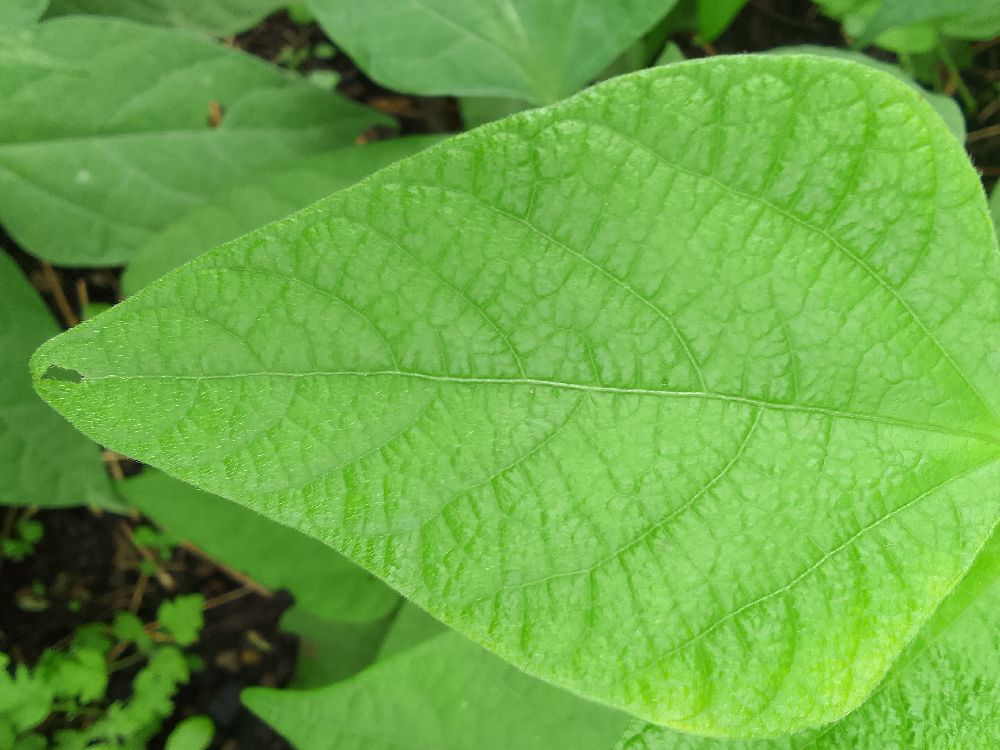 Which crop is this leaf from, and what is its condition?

common bean, healthy
